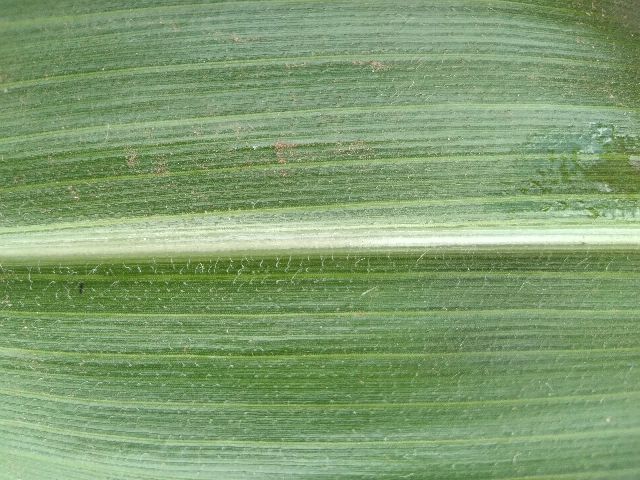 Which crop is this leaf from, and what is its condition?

maize, healthy
